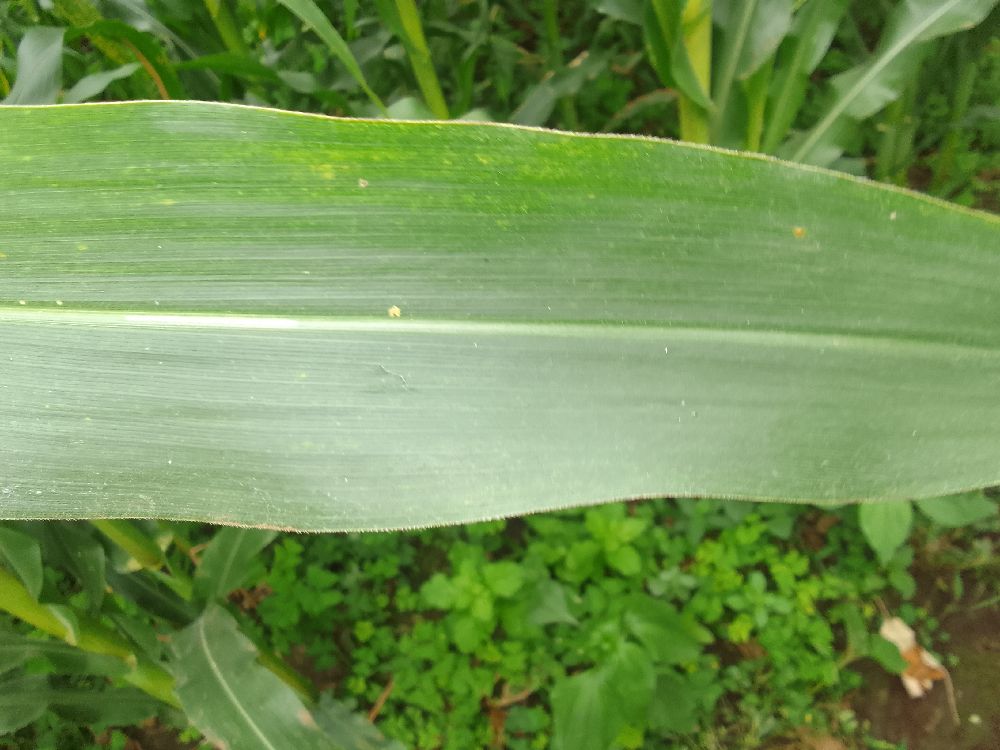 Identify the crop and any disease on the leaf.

maize, healthy
